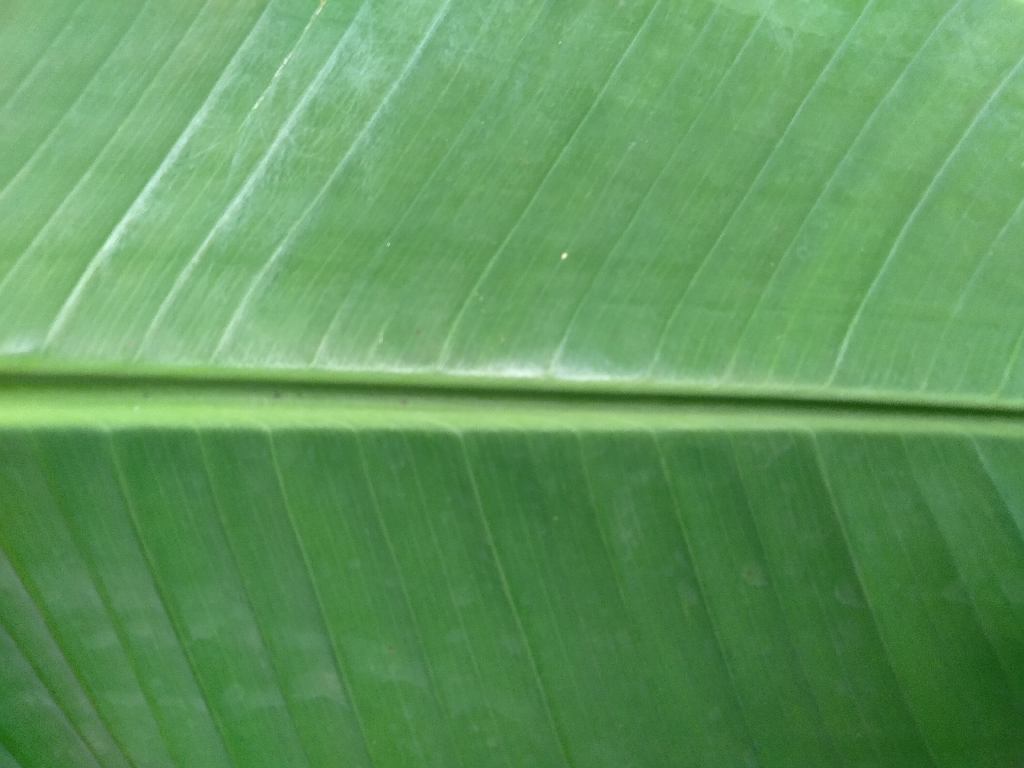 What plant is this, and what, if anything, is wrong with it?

banana, healthy
